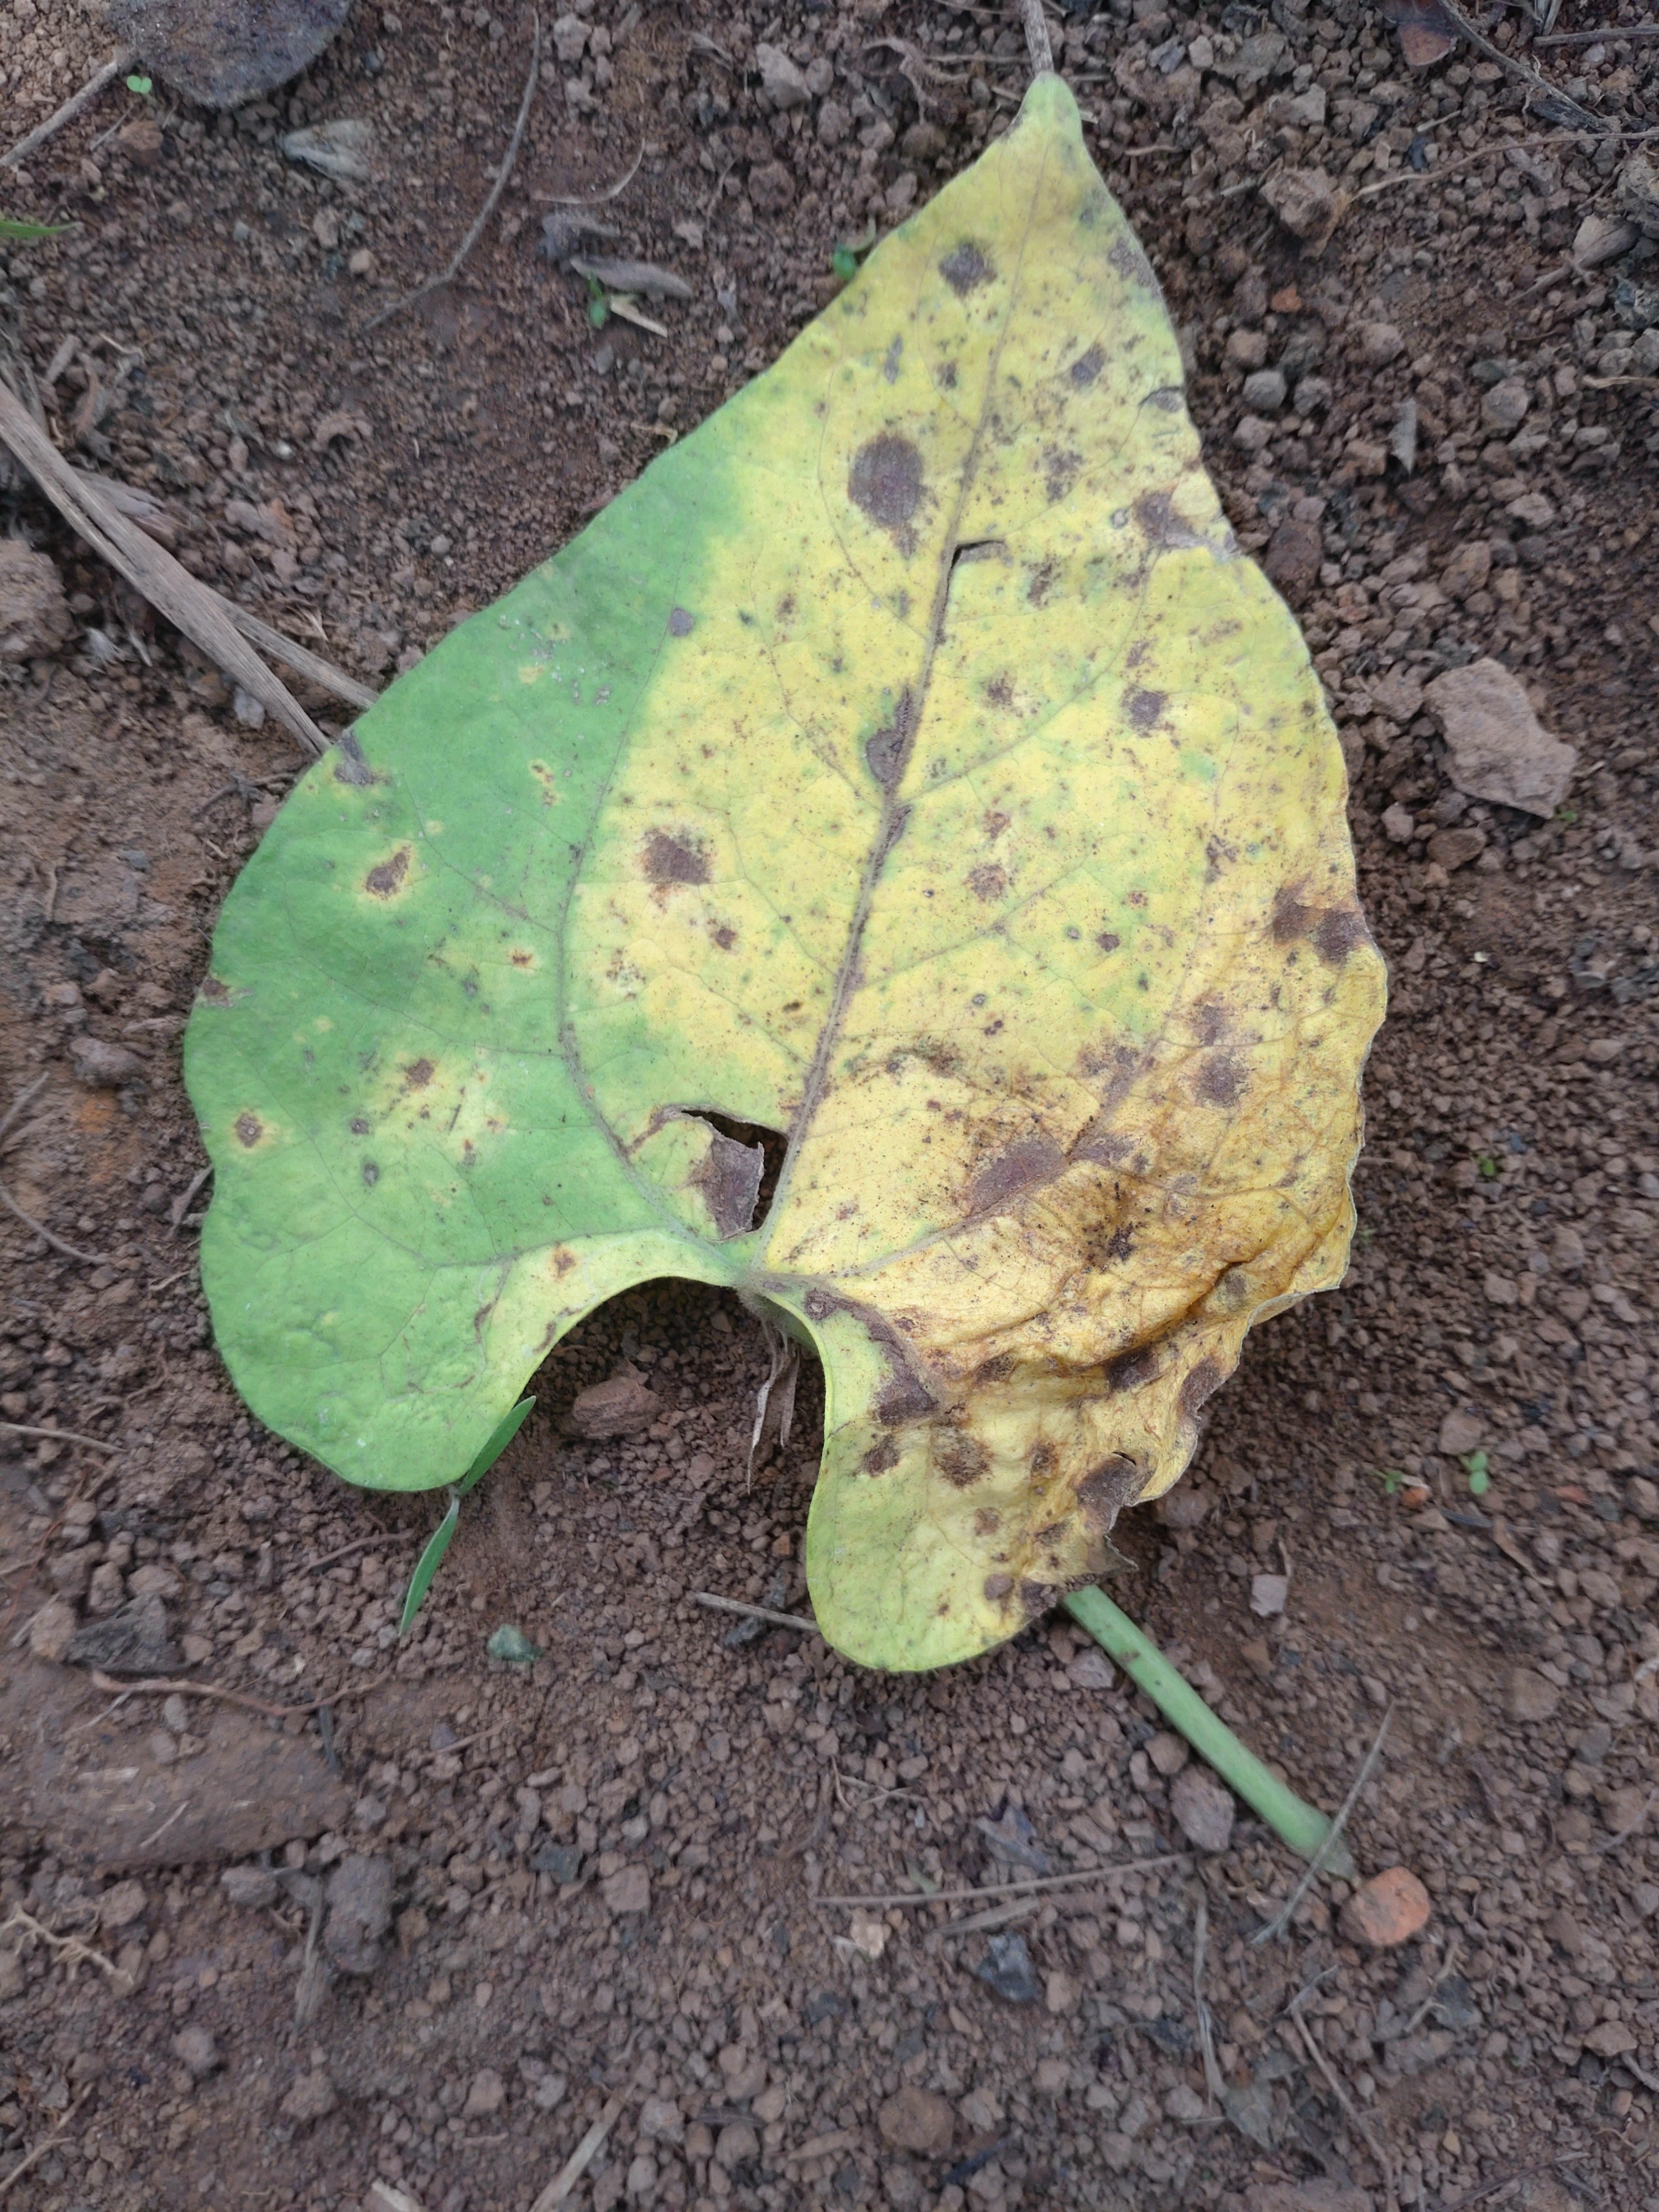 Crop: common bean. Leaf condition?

anthracnose
